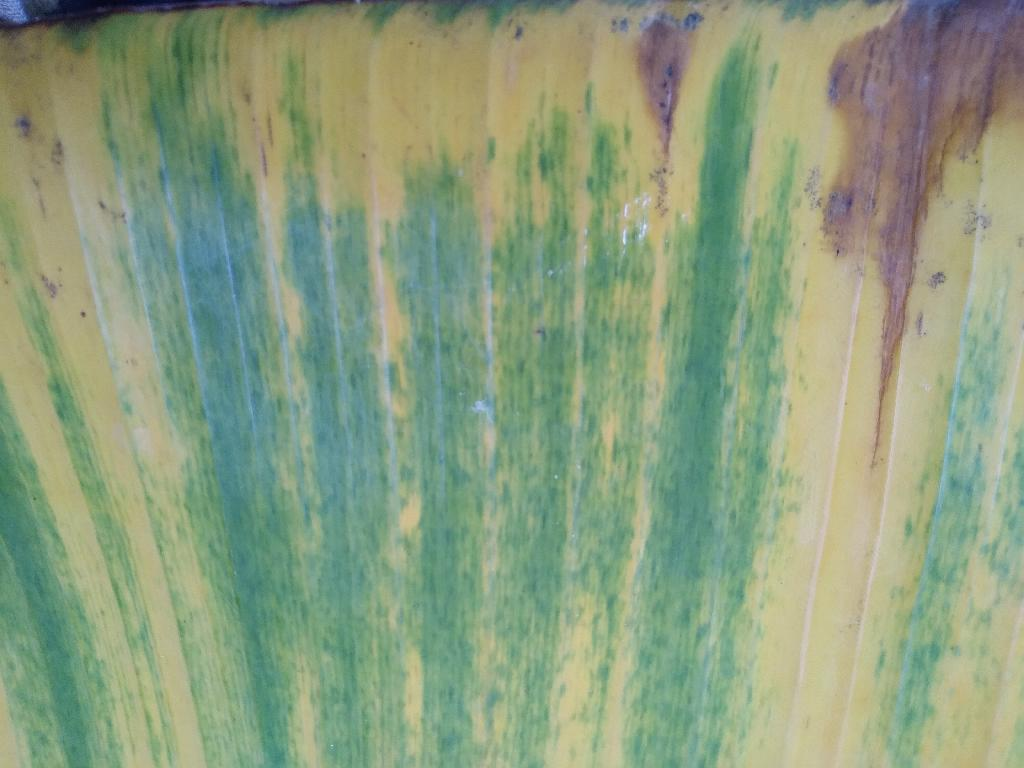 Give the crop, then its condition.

banana, fusarium wilt race 1
